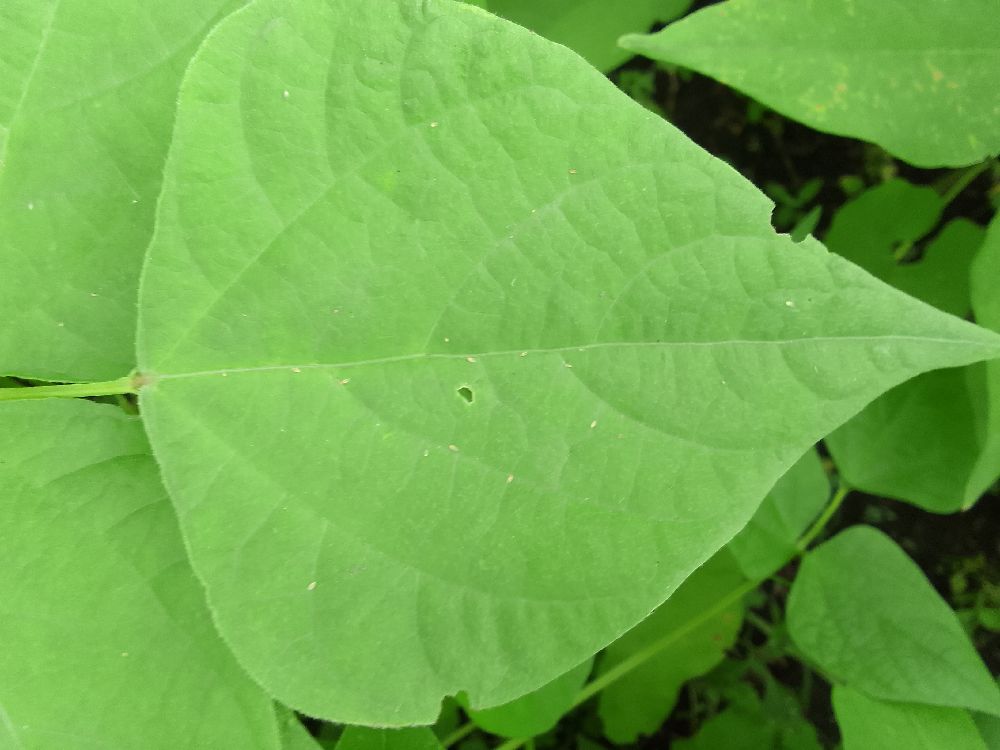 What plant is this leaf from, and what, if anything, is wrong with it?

common bean, healthy
